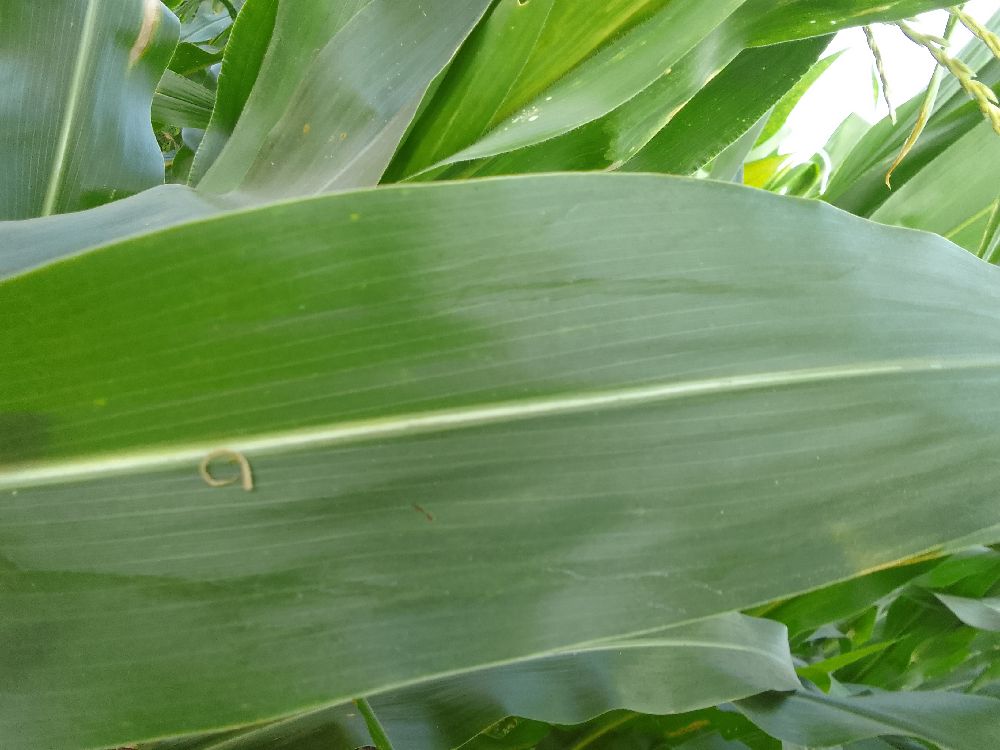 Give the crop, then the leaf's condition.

maize, healthy
